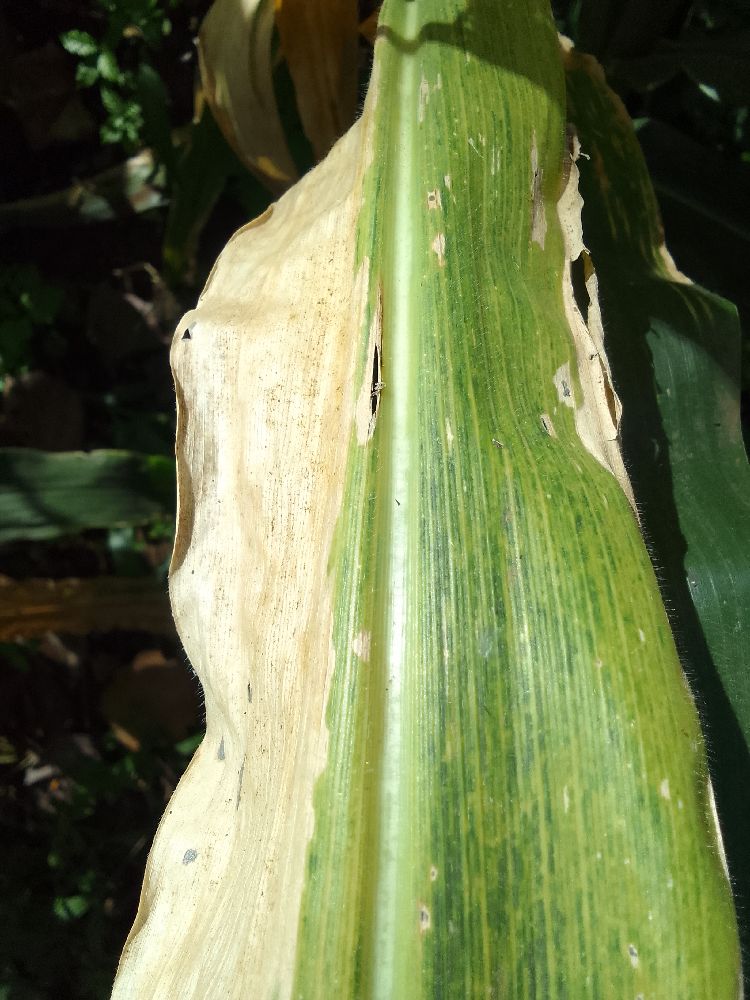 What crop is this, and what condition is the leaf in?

maize, maize lethal necrosis
